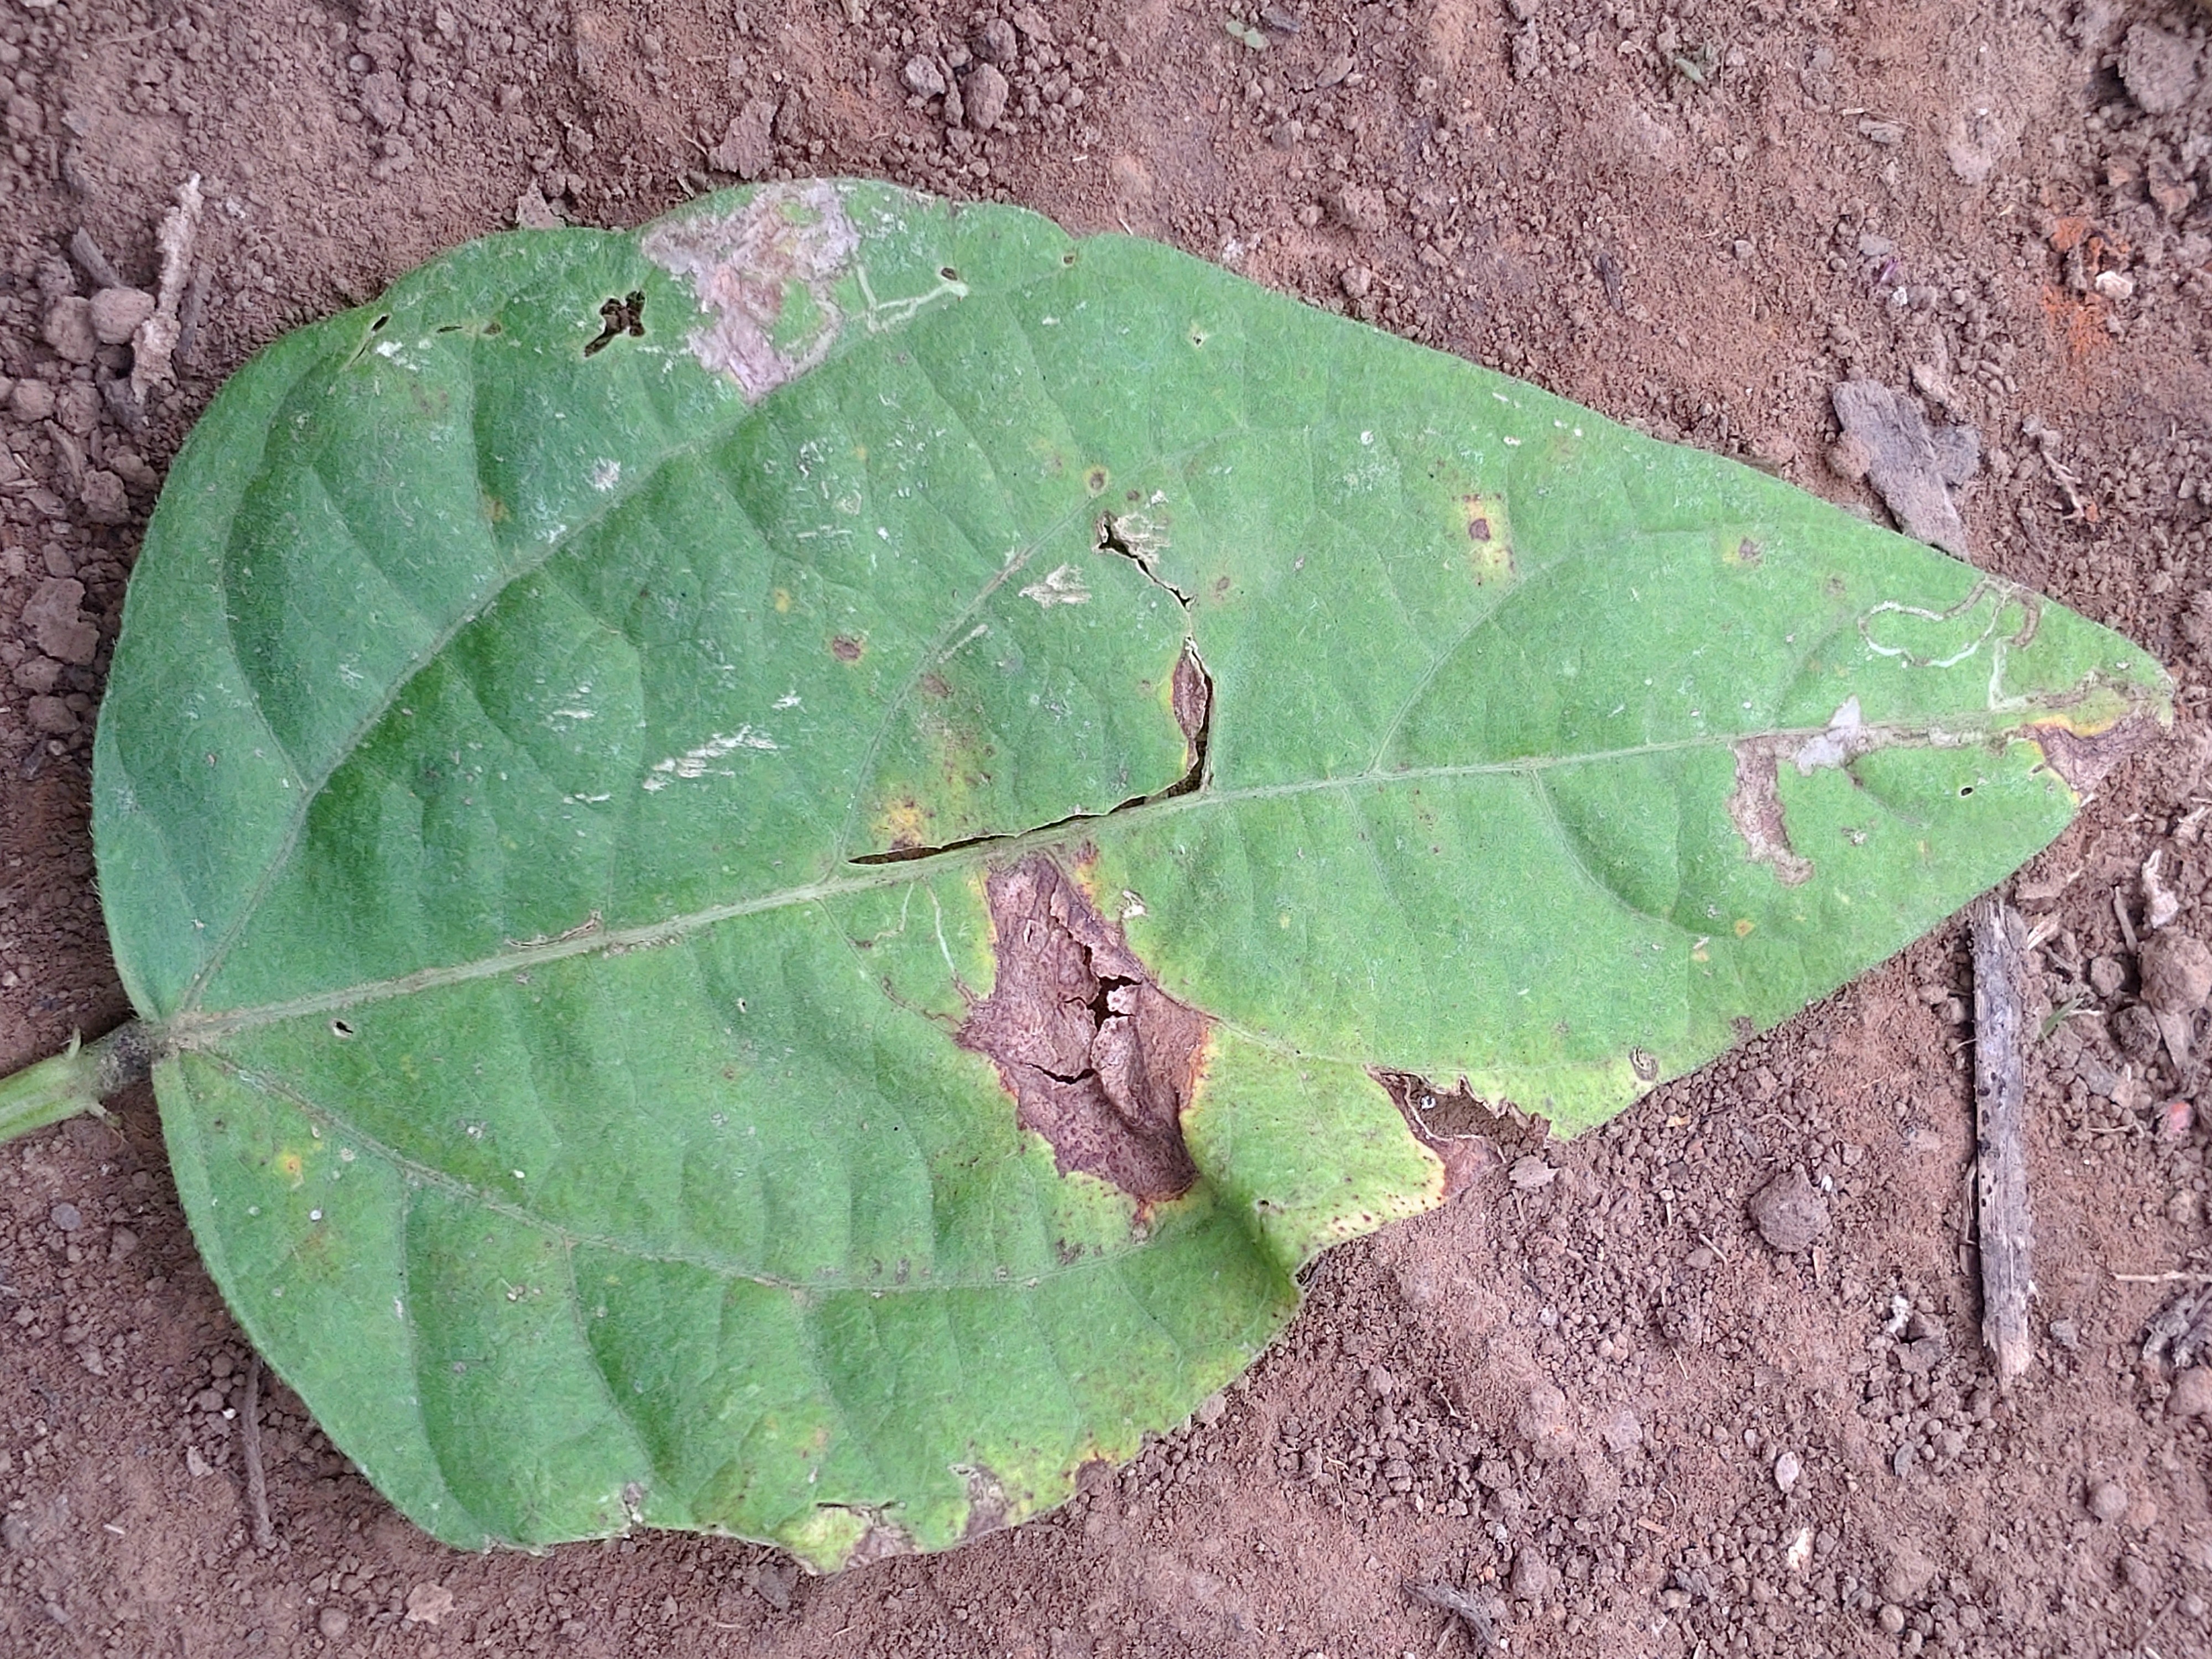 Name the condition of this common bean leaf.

anthracnose
